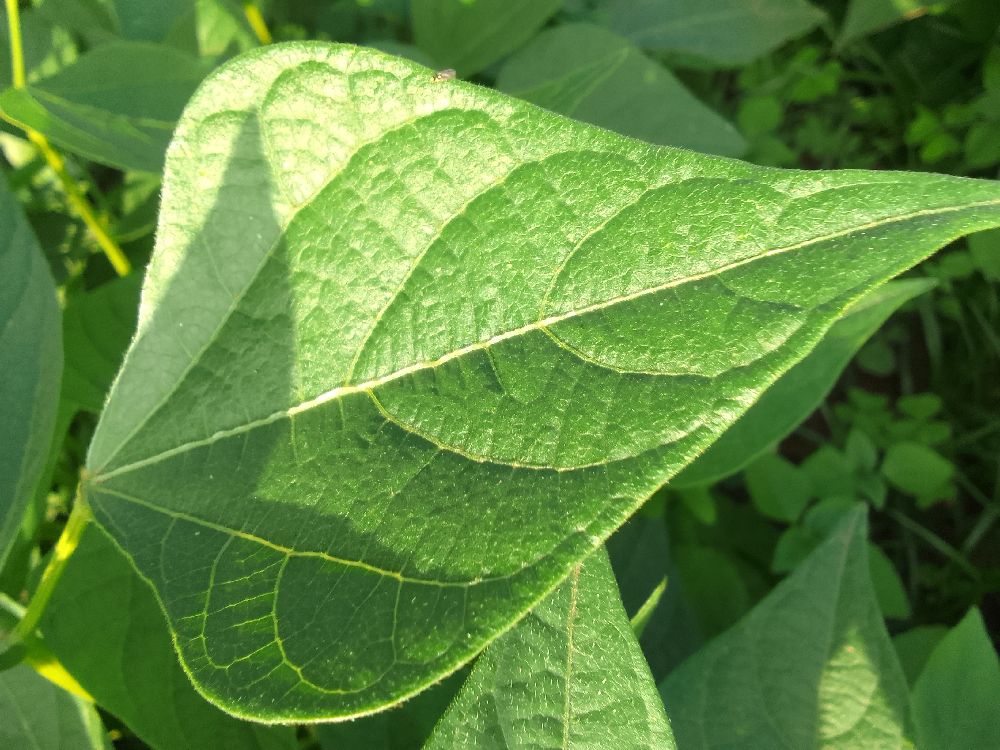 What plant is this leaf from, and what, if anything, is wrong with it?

common bean, healthy
